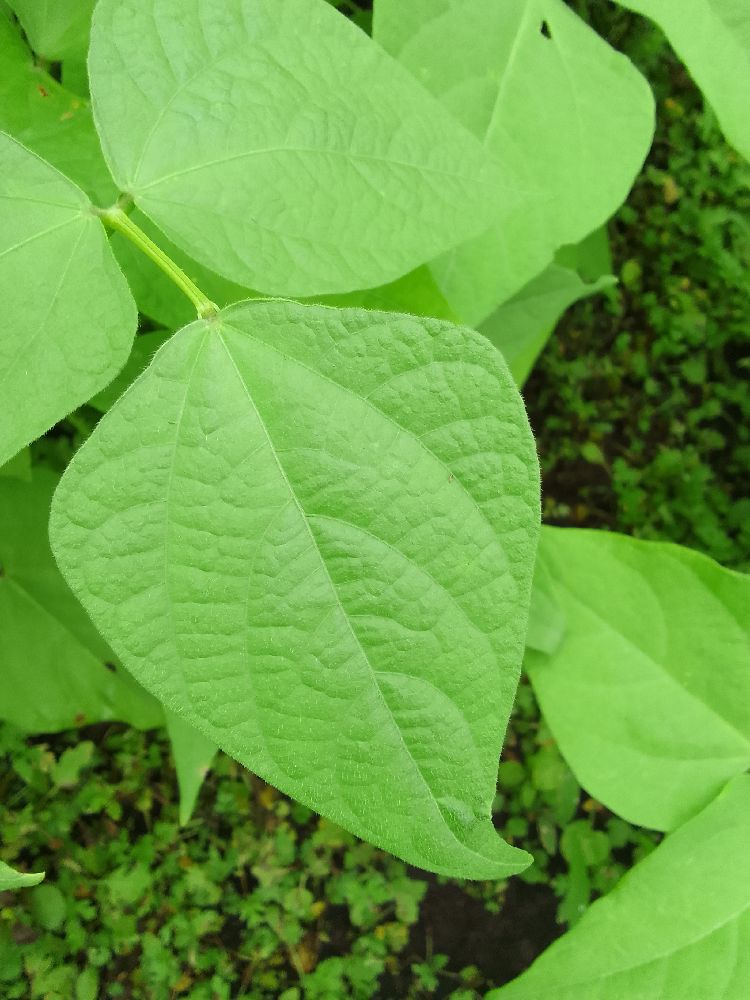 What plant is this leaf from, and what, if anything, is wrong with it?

common bean, healthy
